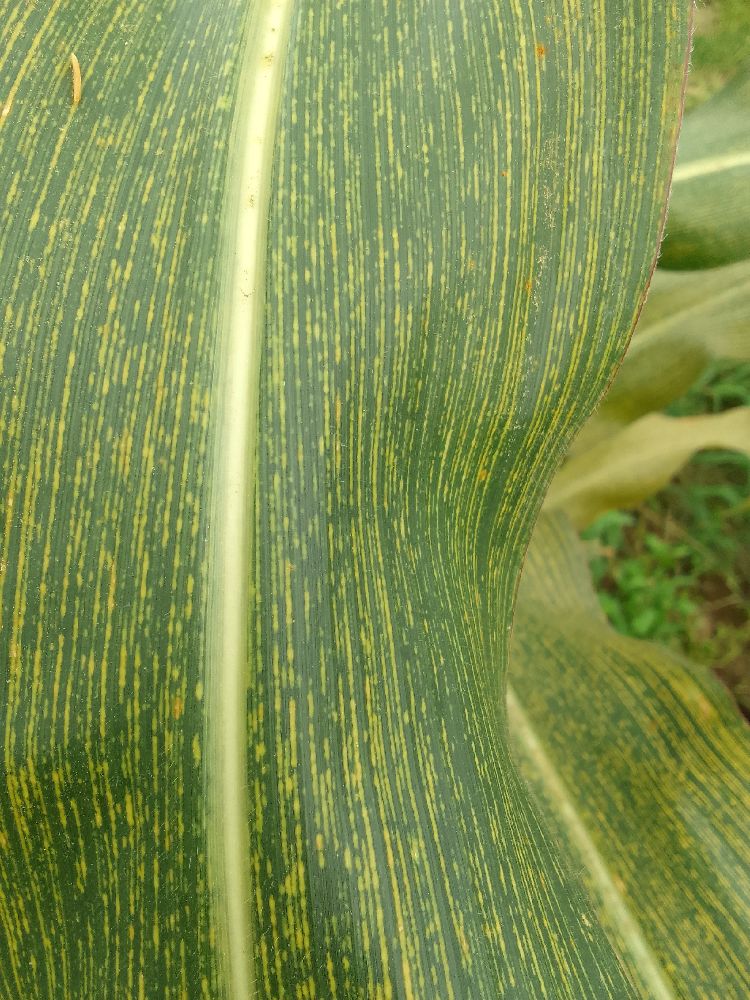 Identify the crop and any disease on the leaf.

maize, maize streak virus
